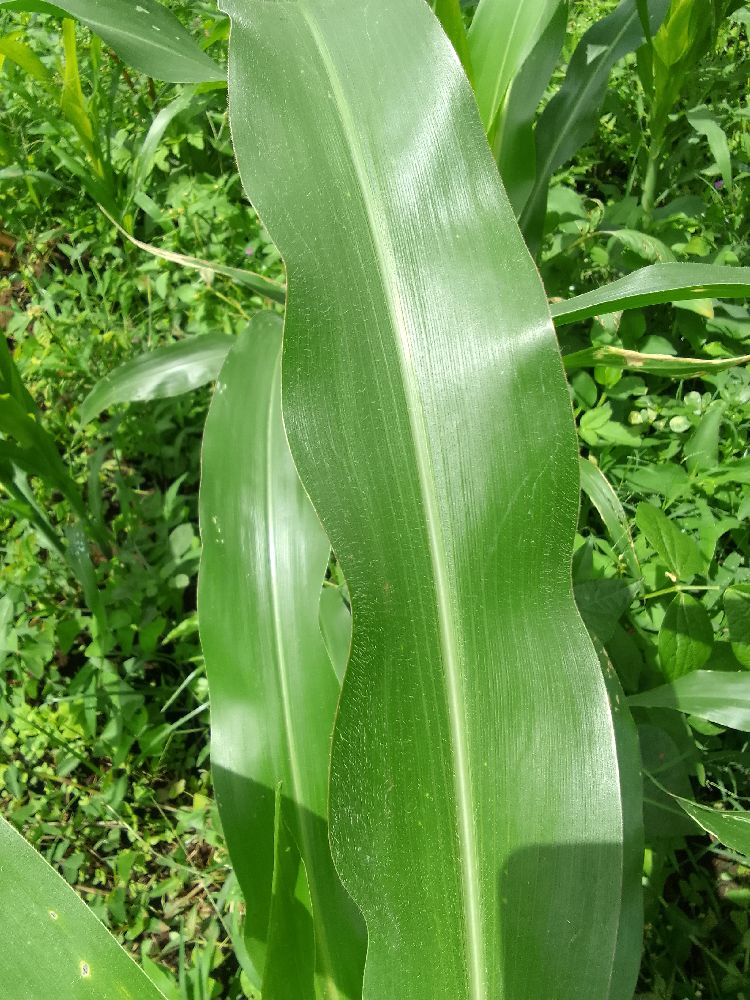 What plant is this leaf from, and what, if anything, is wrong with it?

maize, healthy
